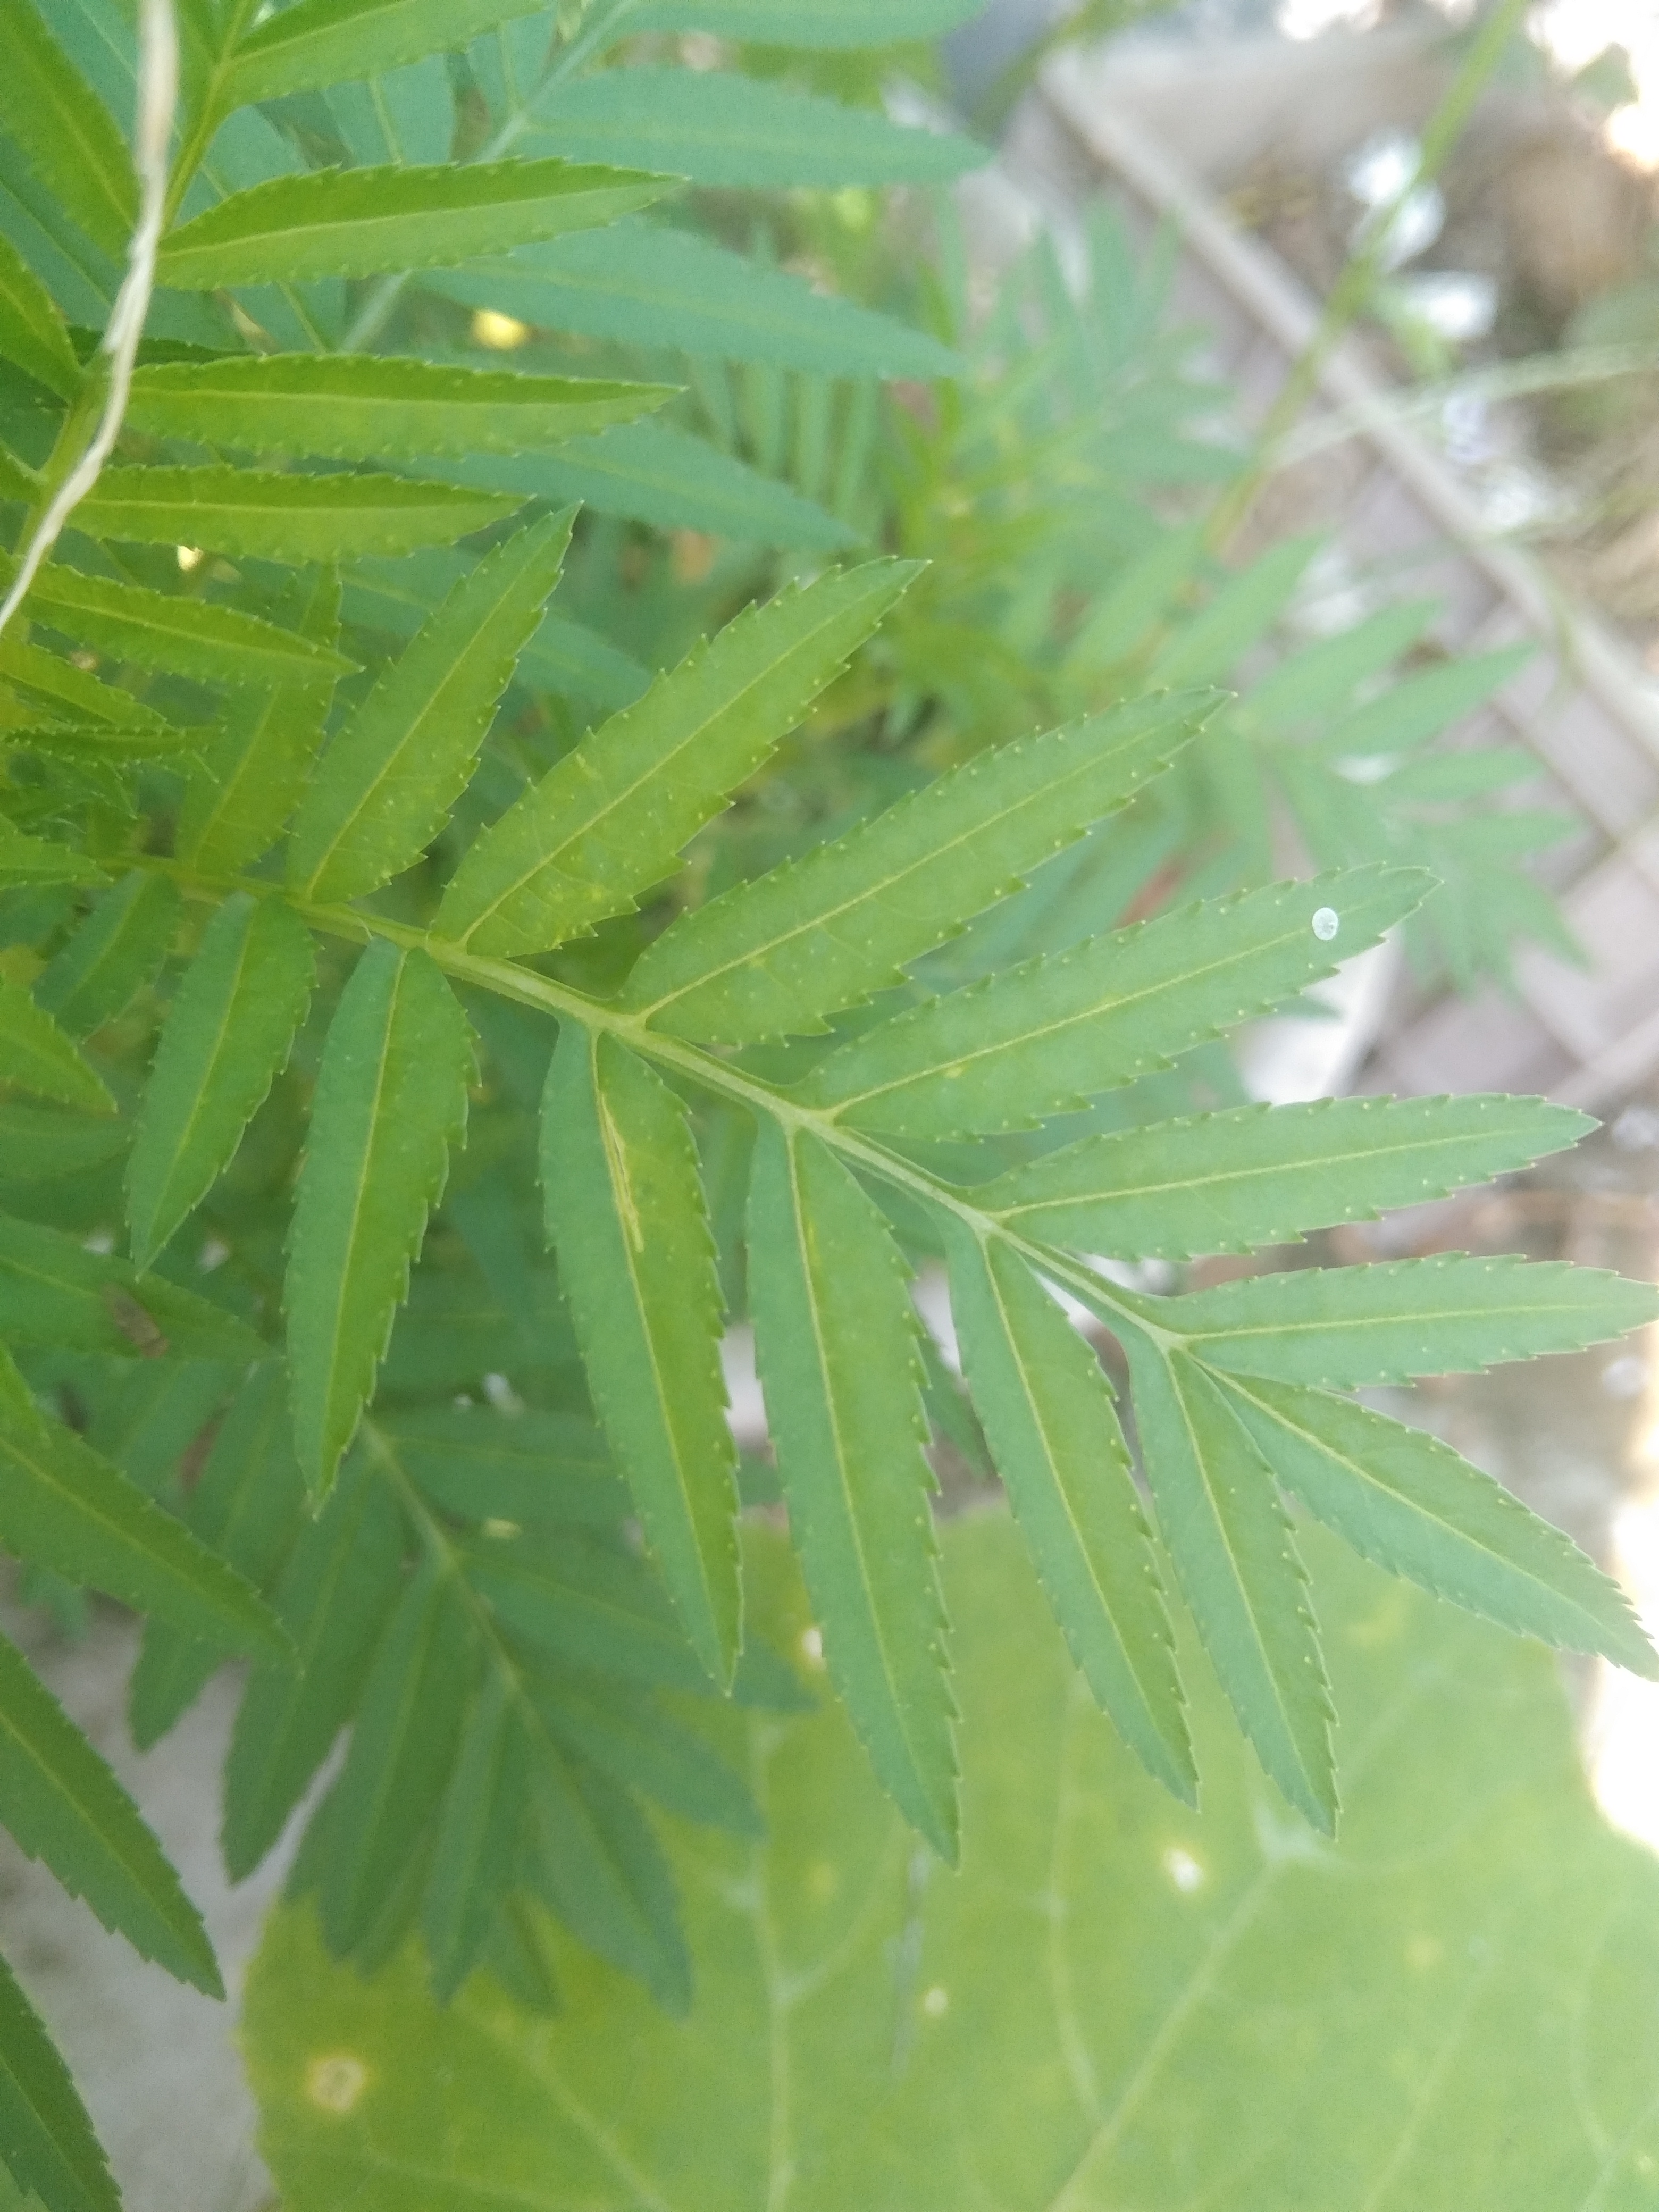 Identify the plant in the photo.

marigold
